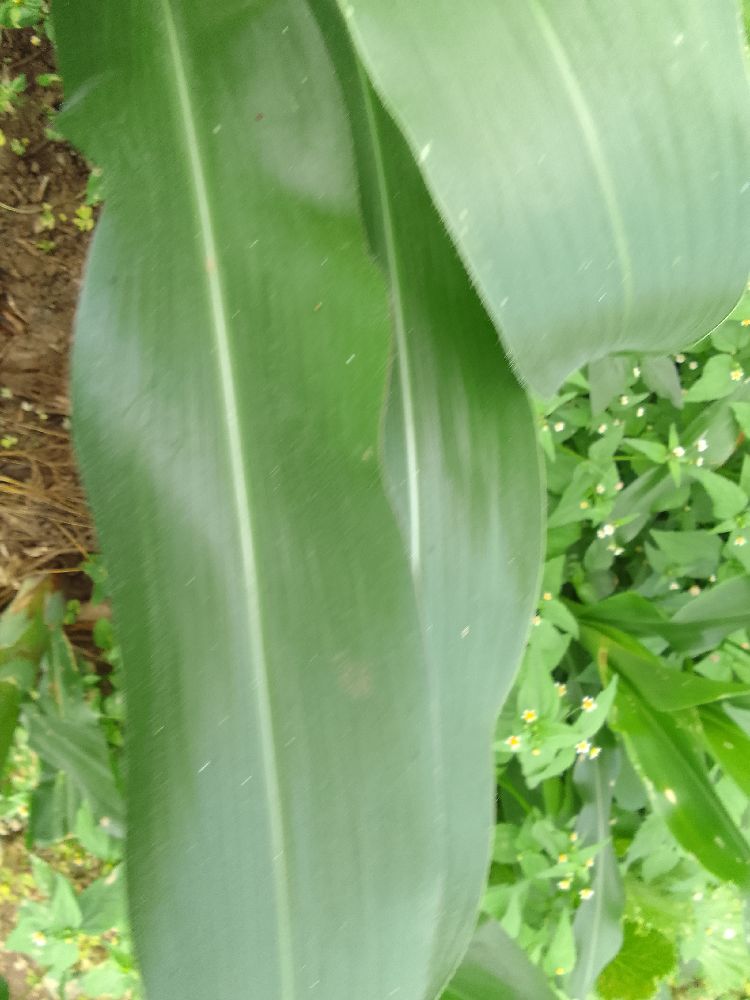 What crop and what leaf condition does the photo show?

maize, healthy
